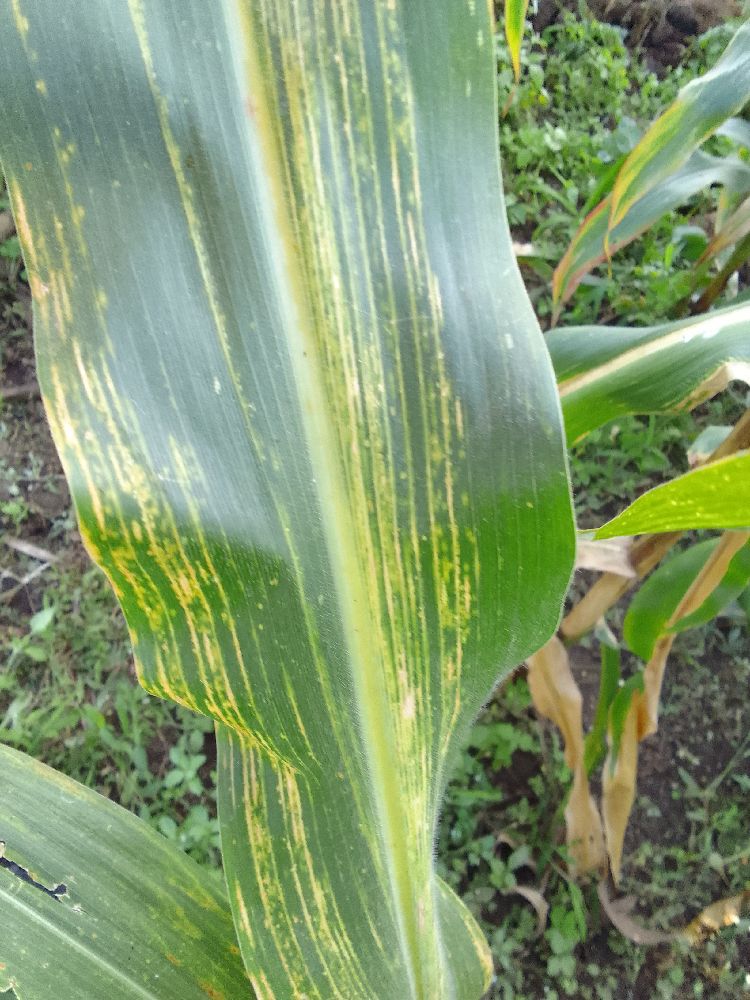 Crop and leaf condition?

maize, maize lethal necrosis
